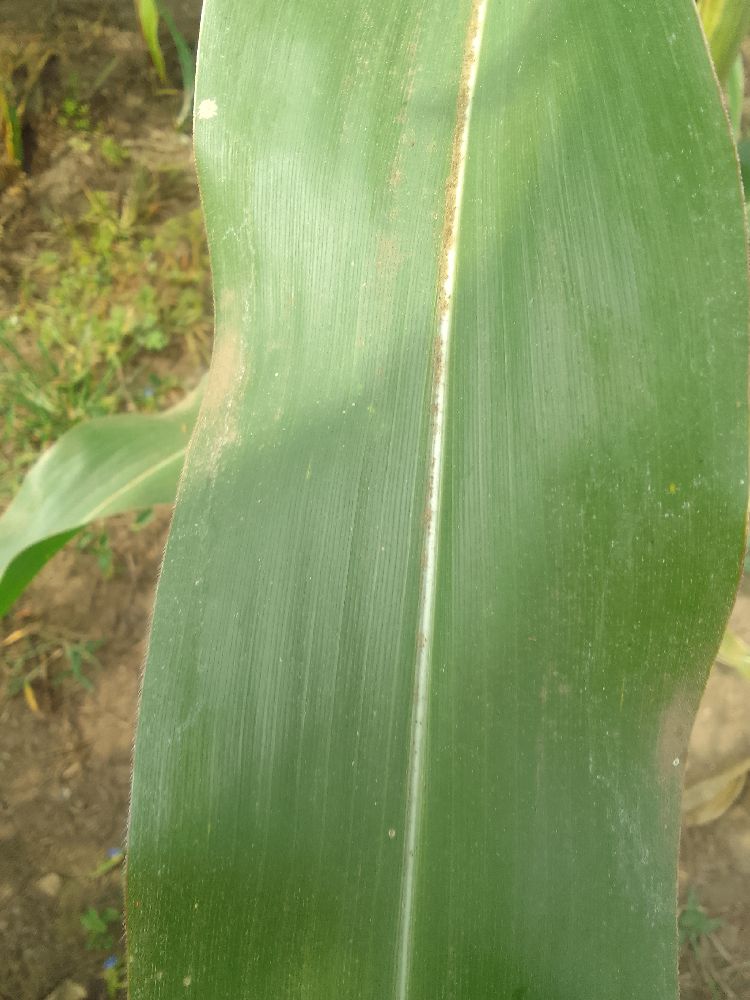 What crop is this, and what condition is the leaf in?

maize, healthy
